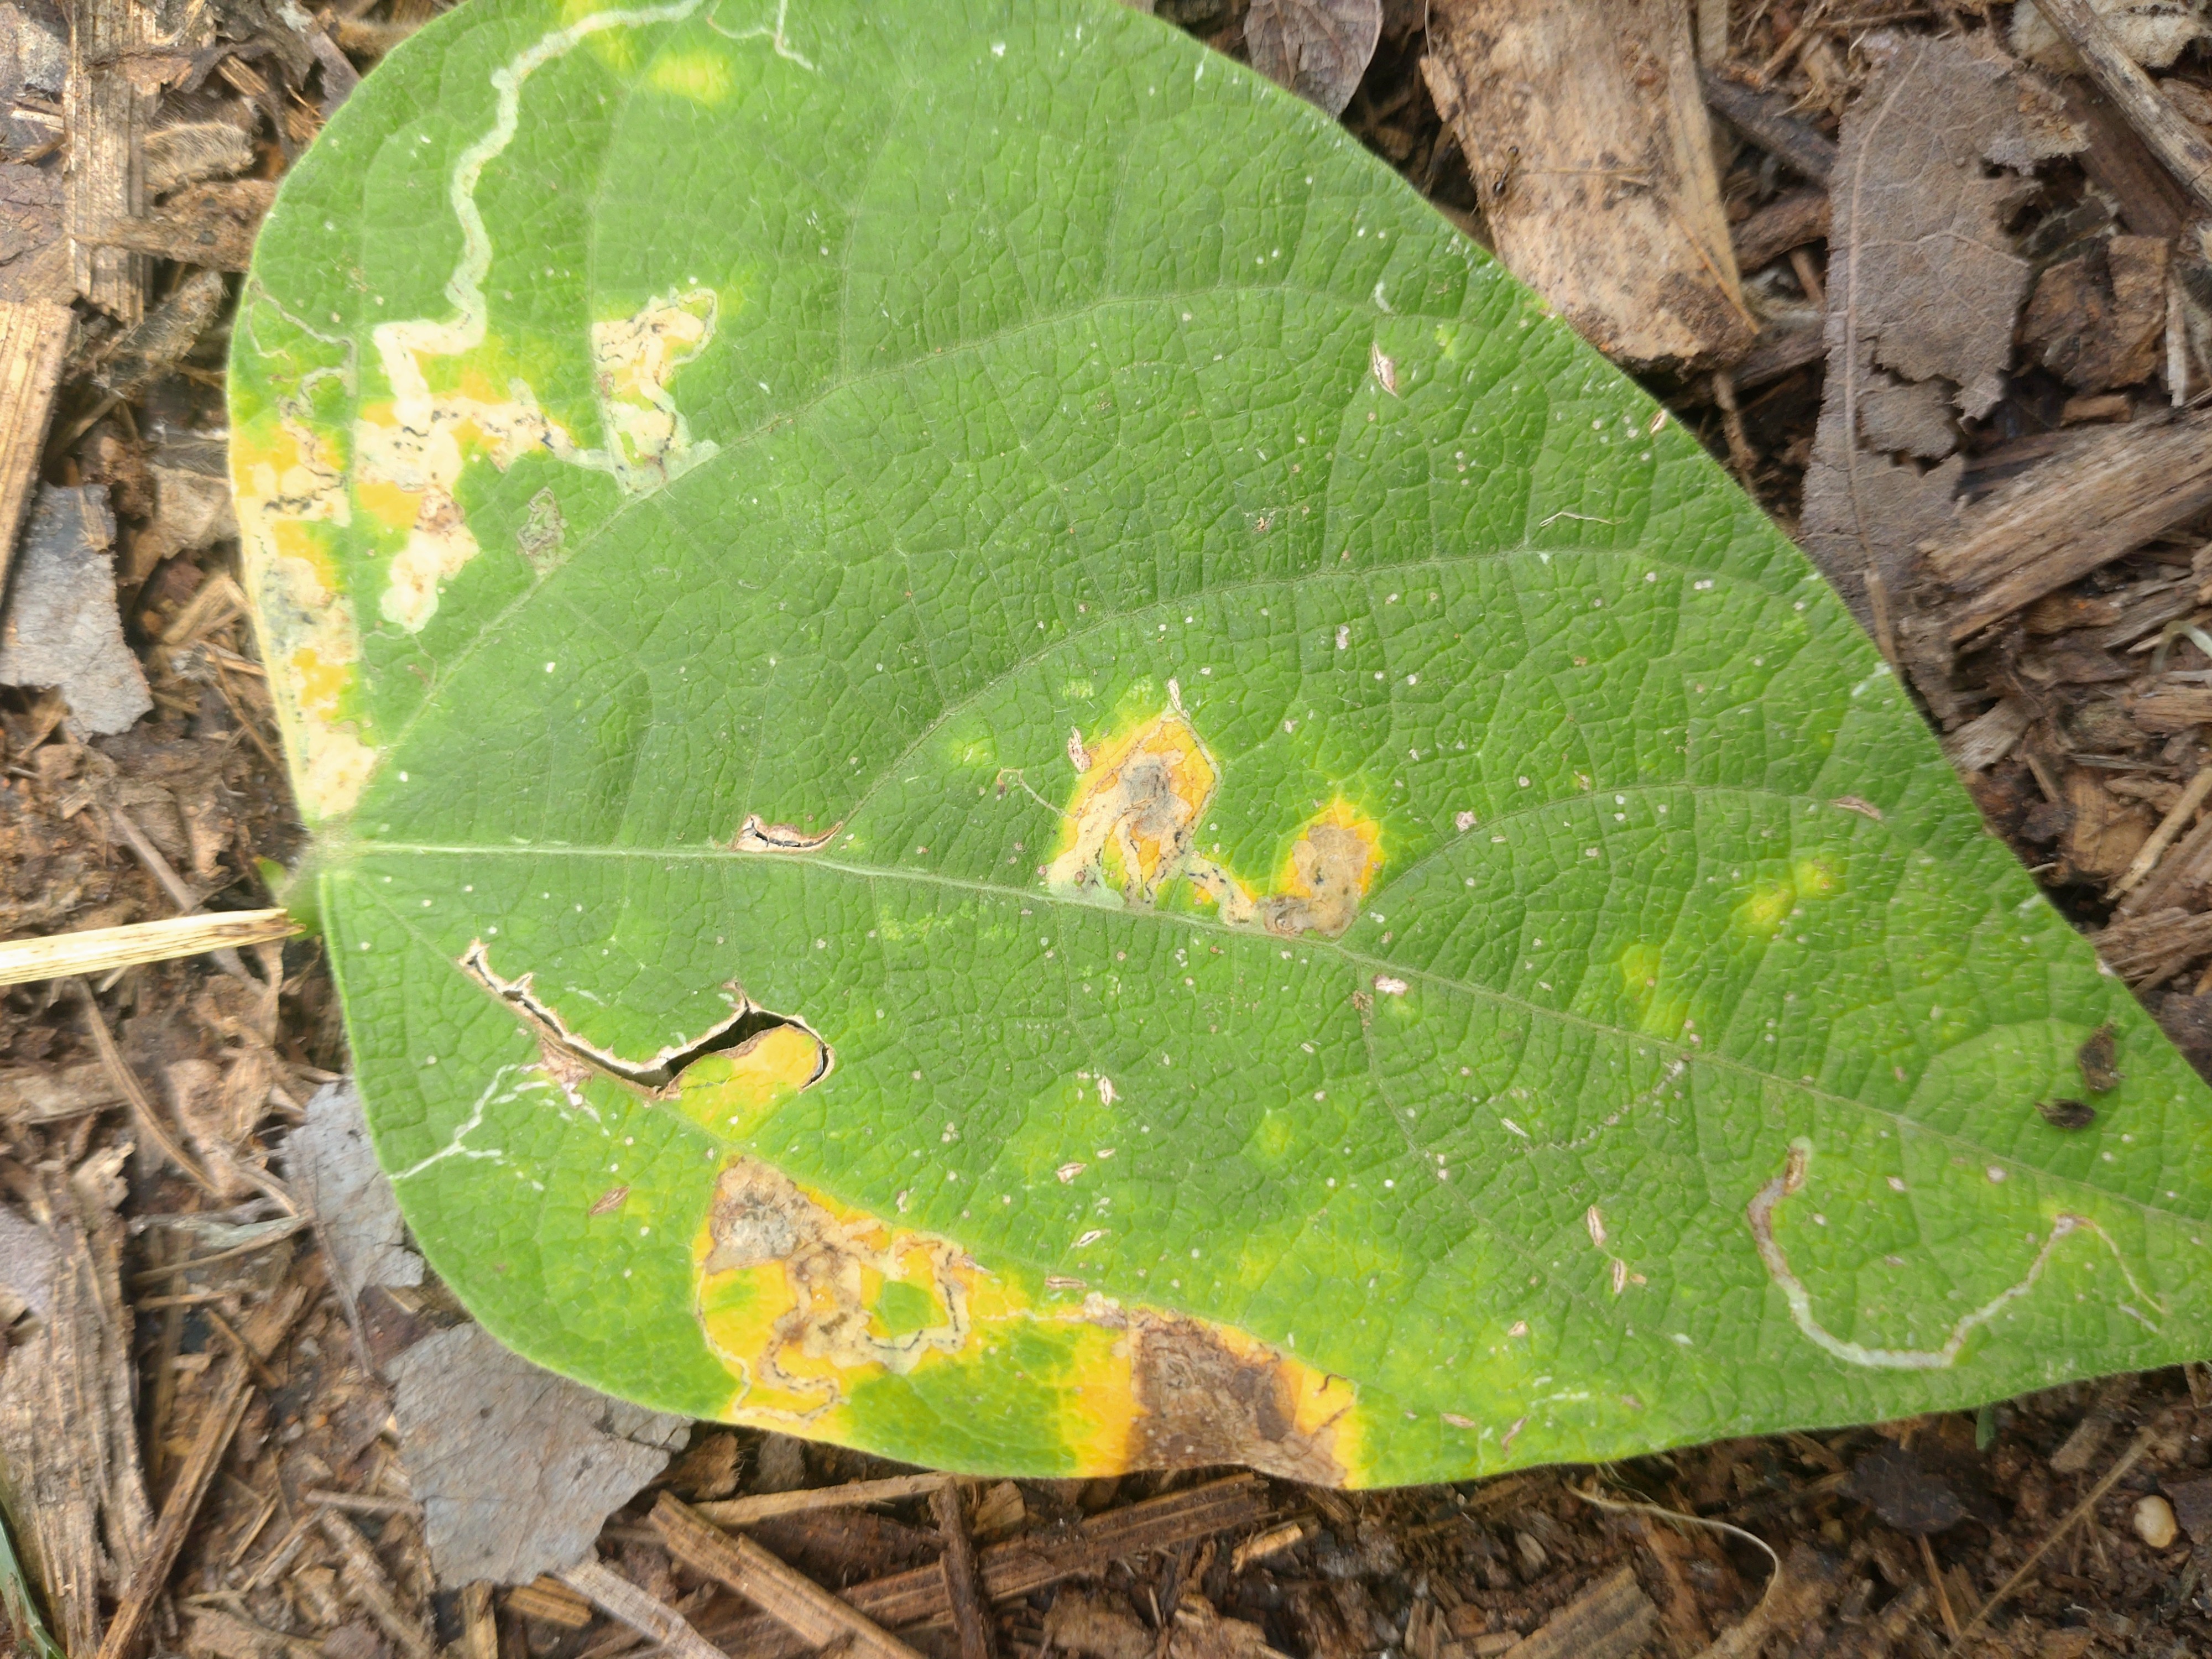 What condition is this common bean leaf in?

rust
